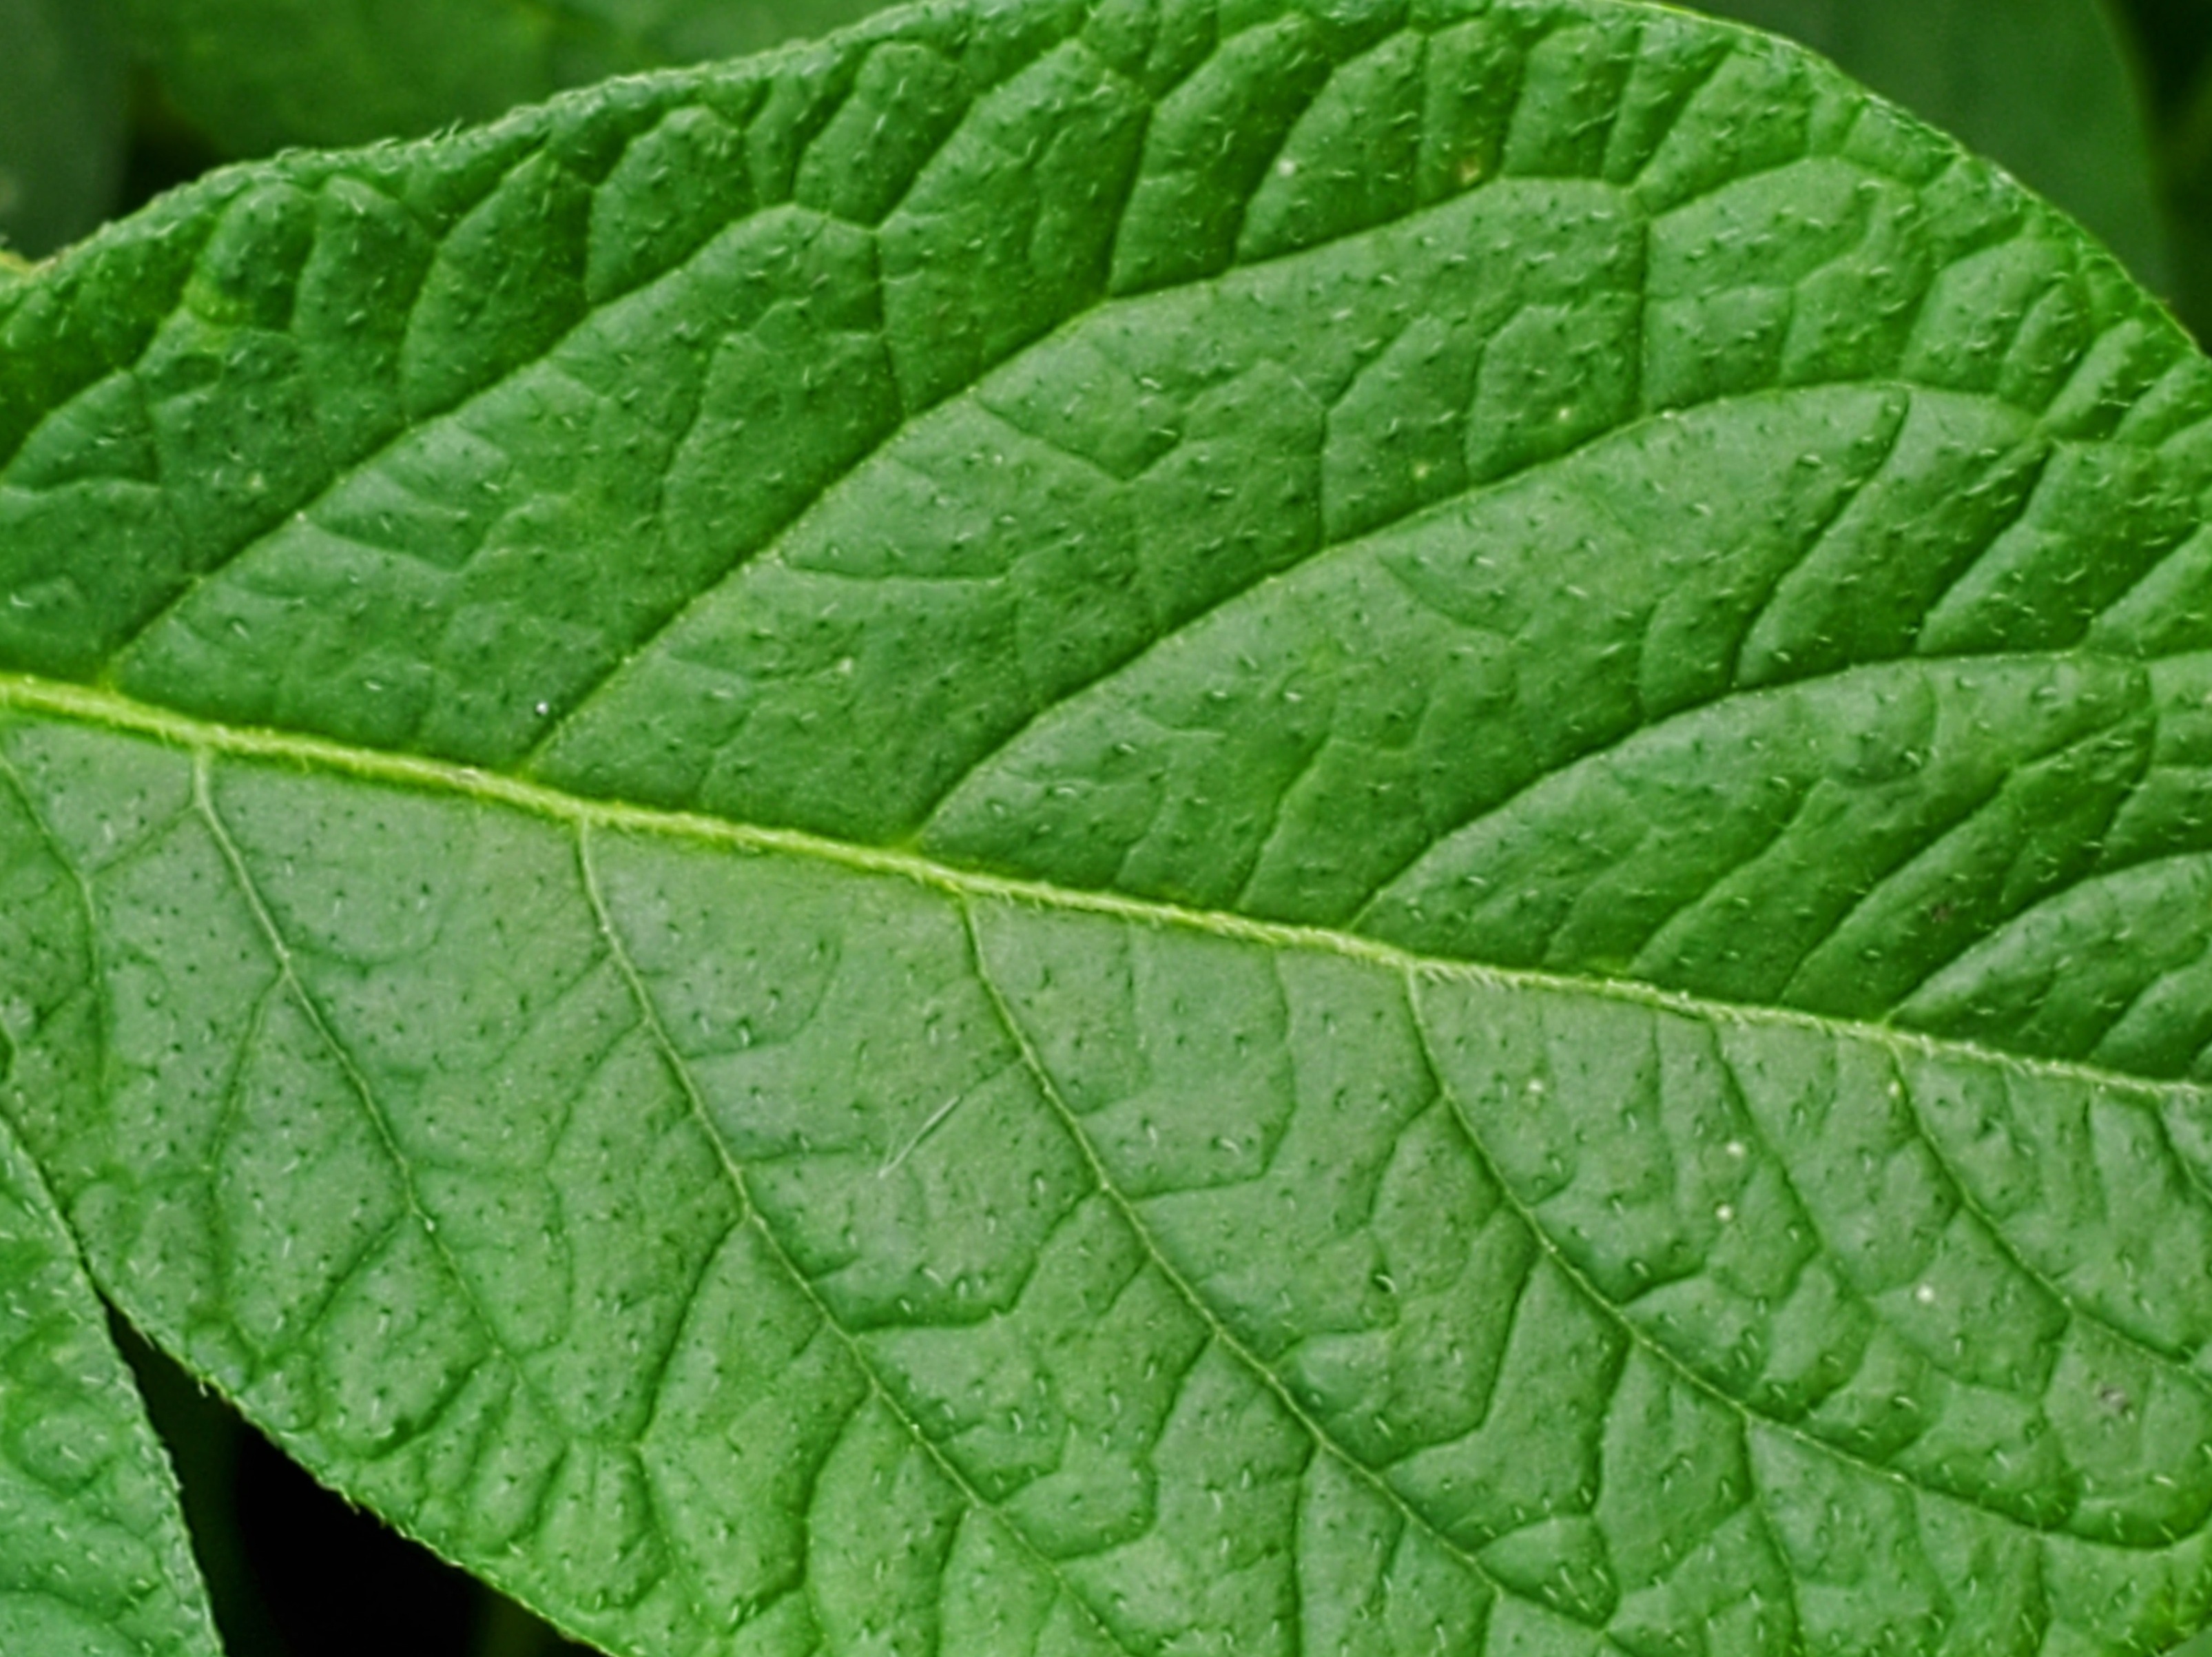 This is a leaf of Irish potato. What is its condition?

healthy
